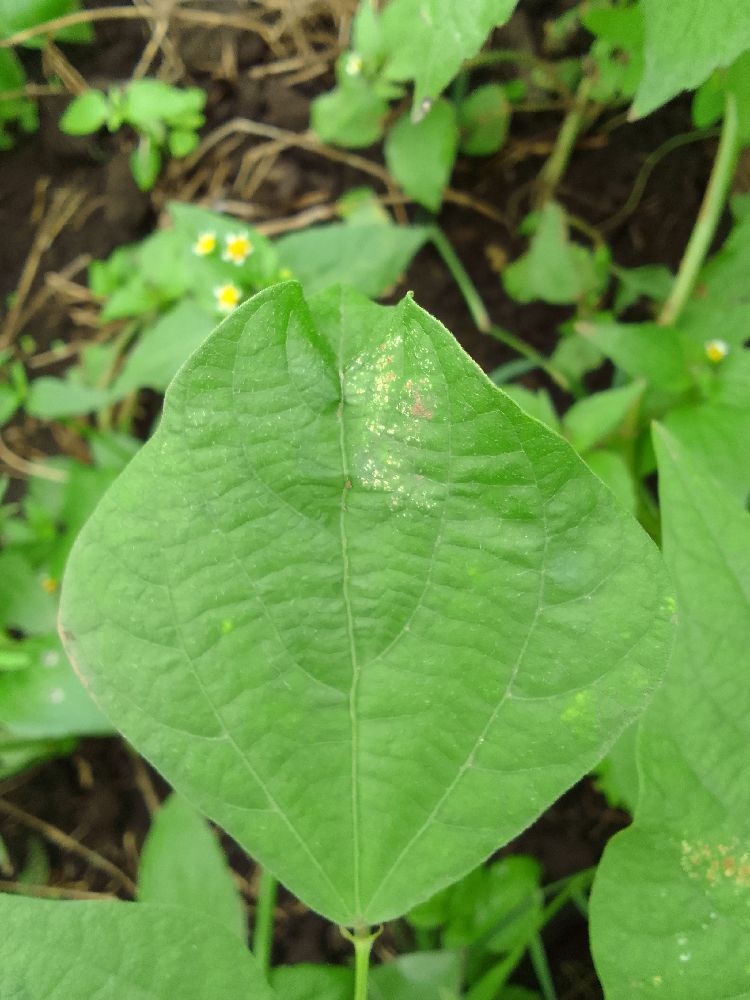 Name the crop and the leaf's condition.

common bean, healthy
